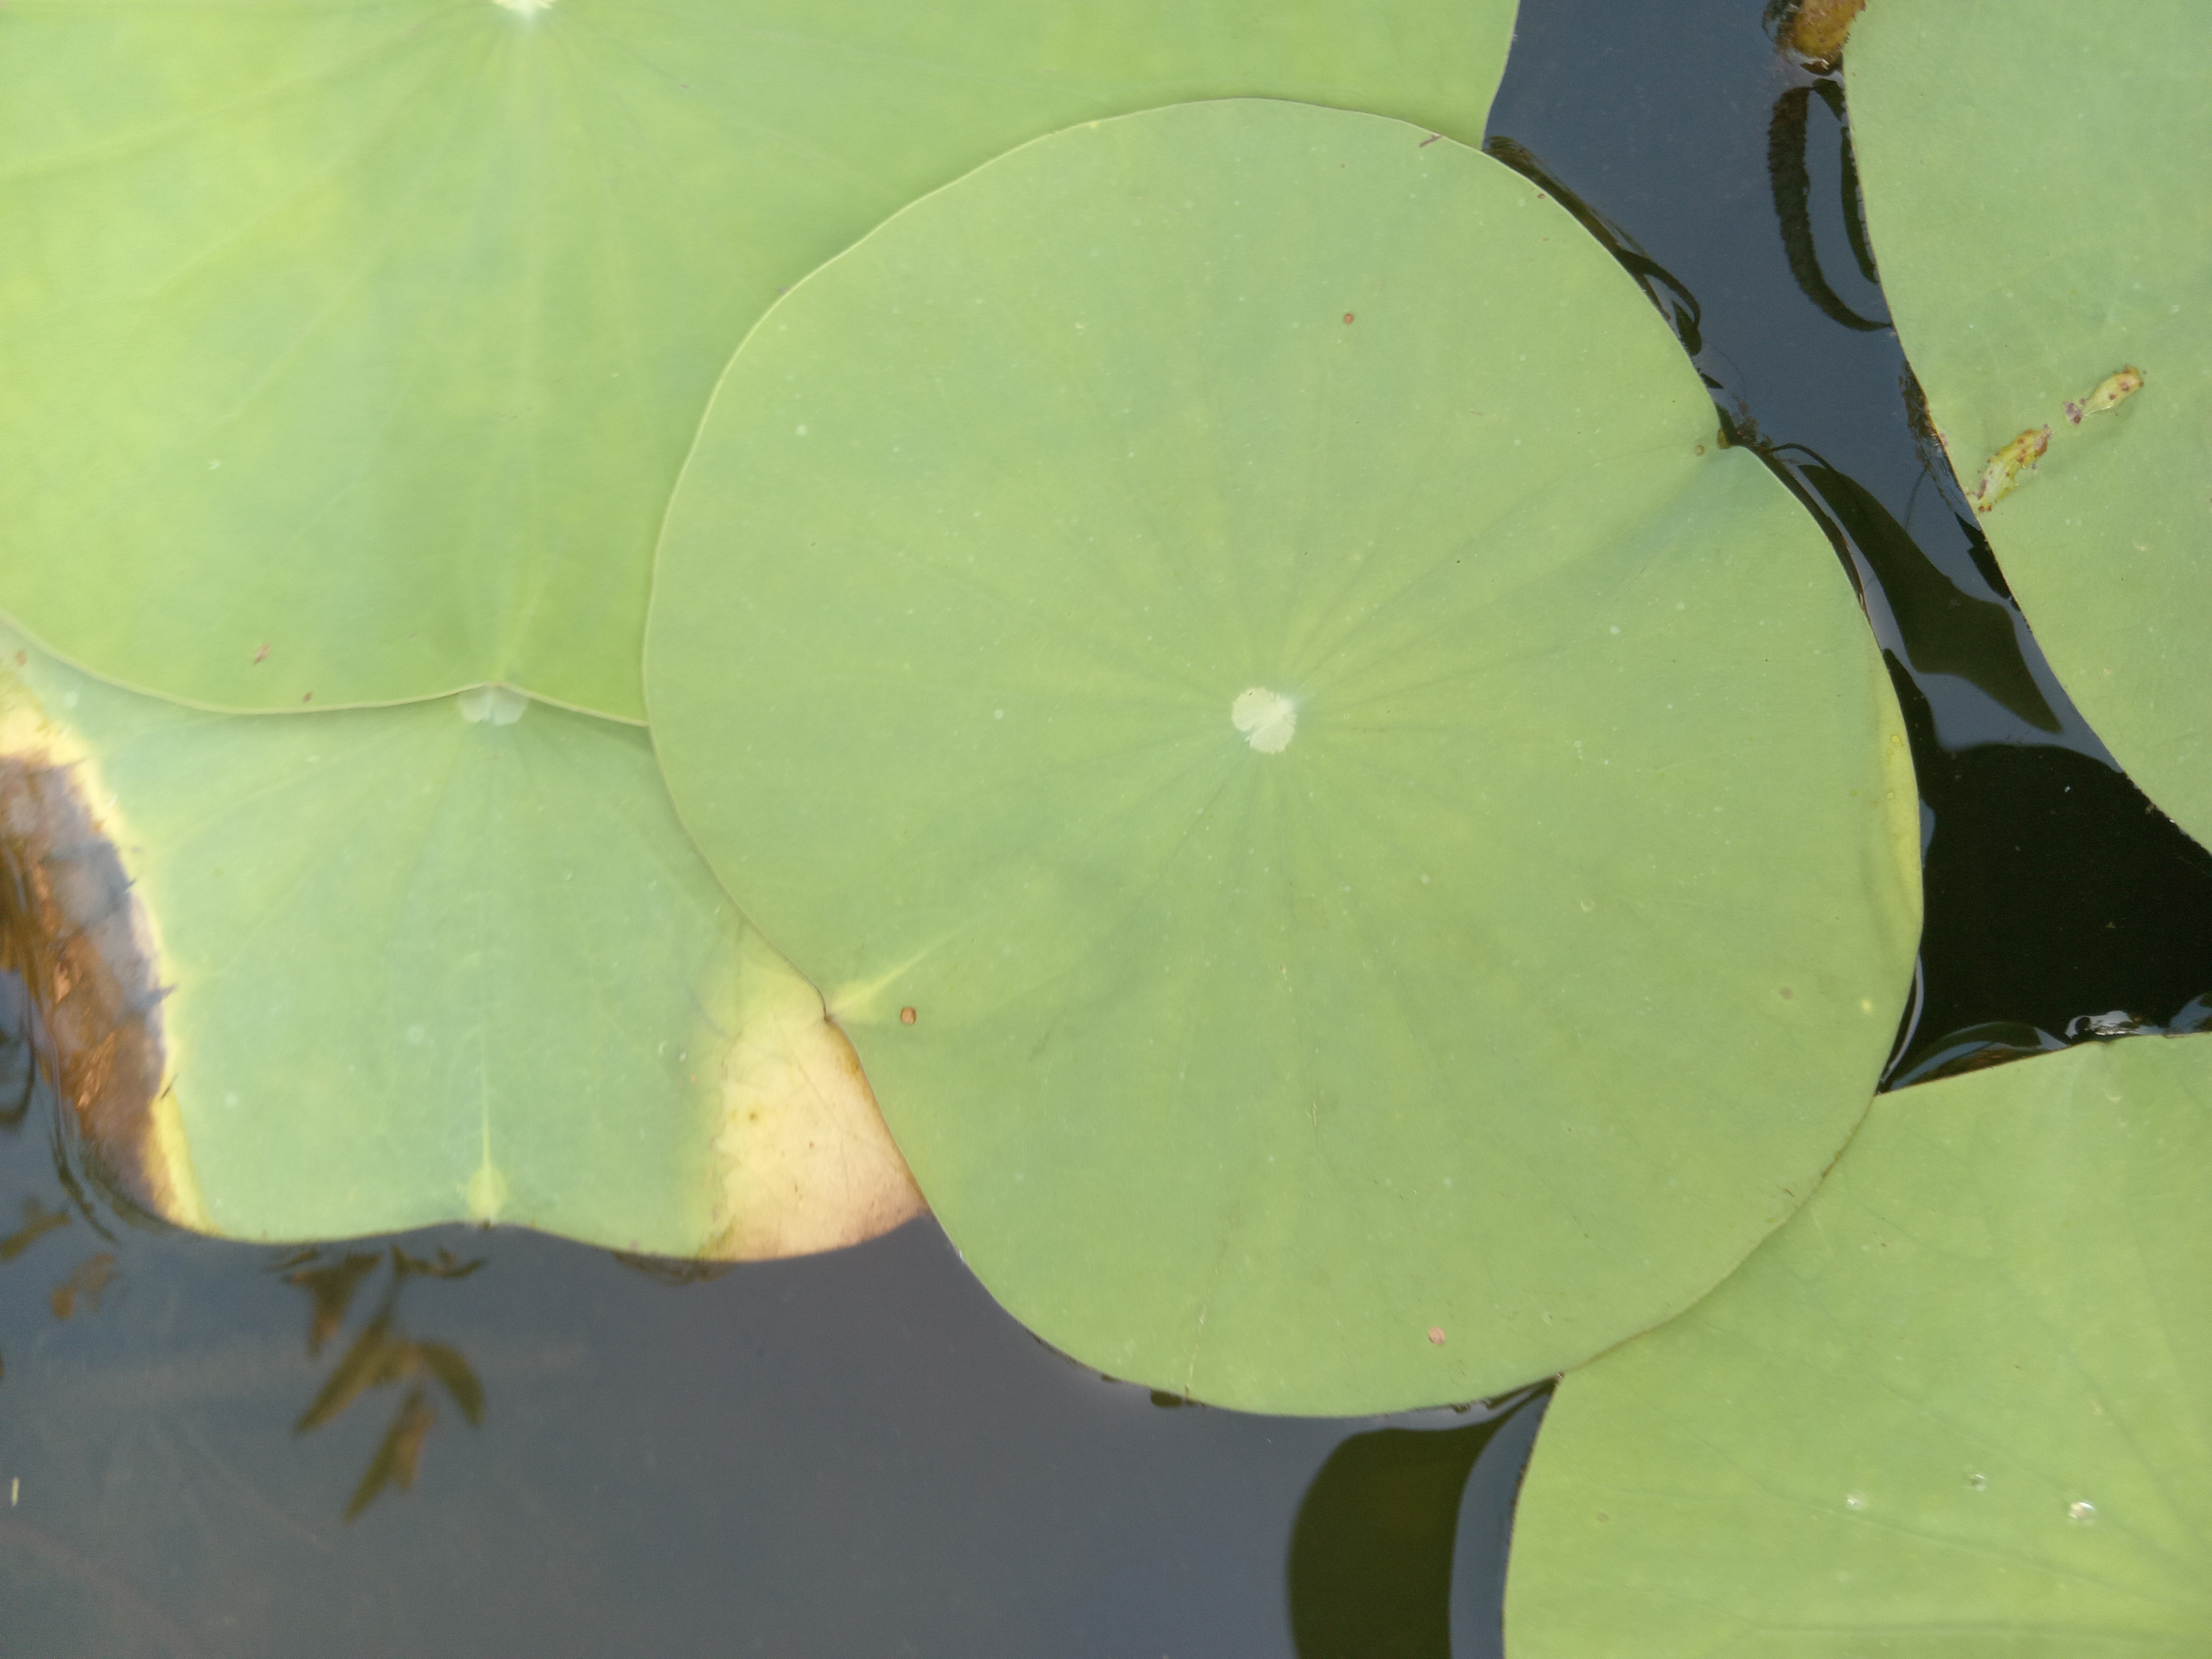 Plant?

lotus
